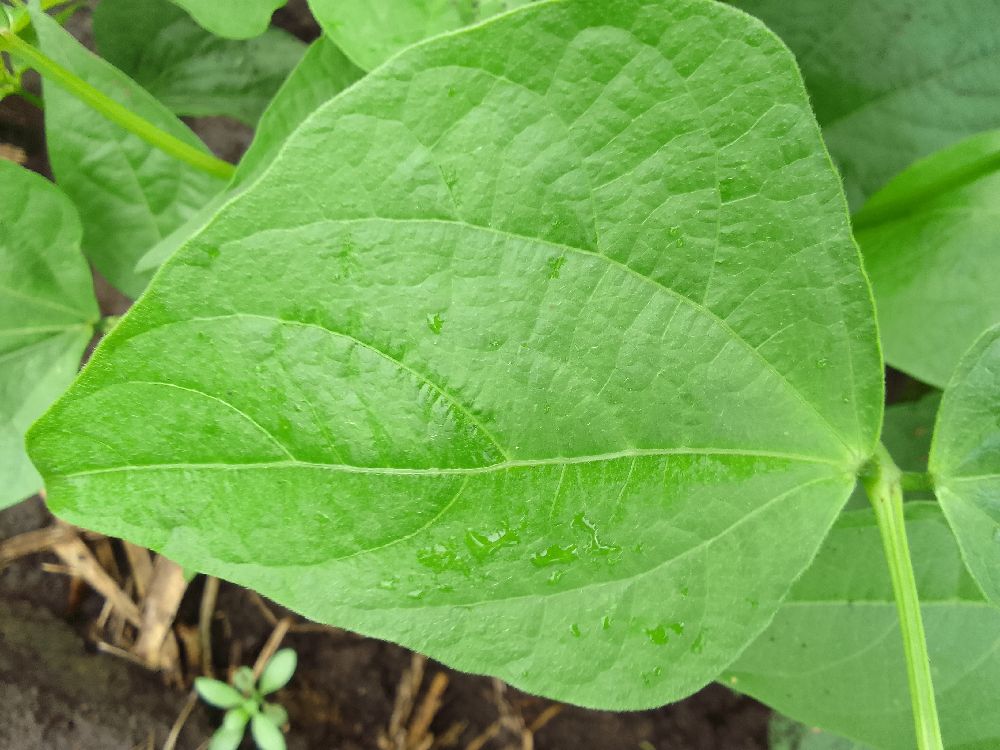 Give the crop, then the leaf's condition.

common bean, healthy
